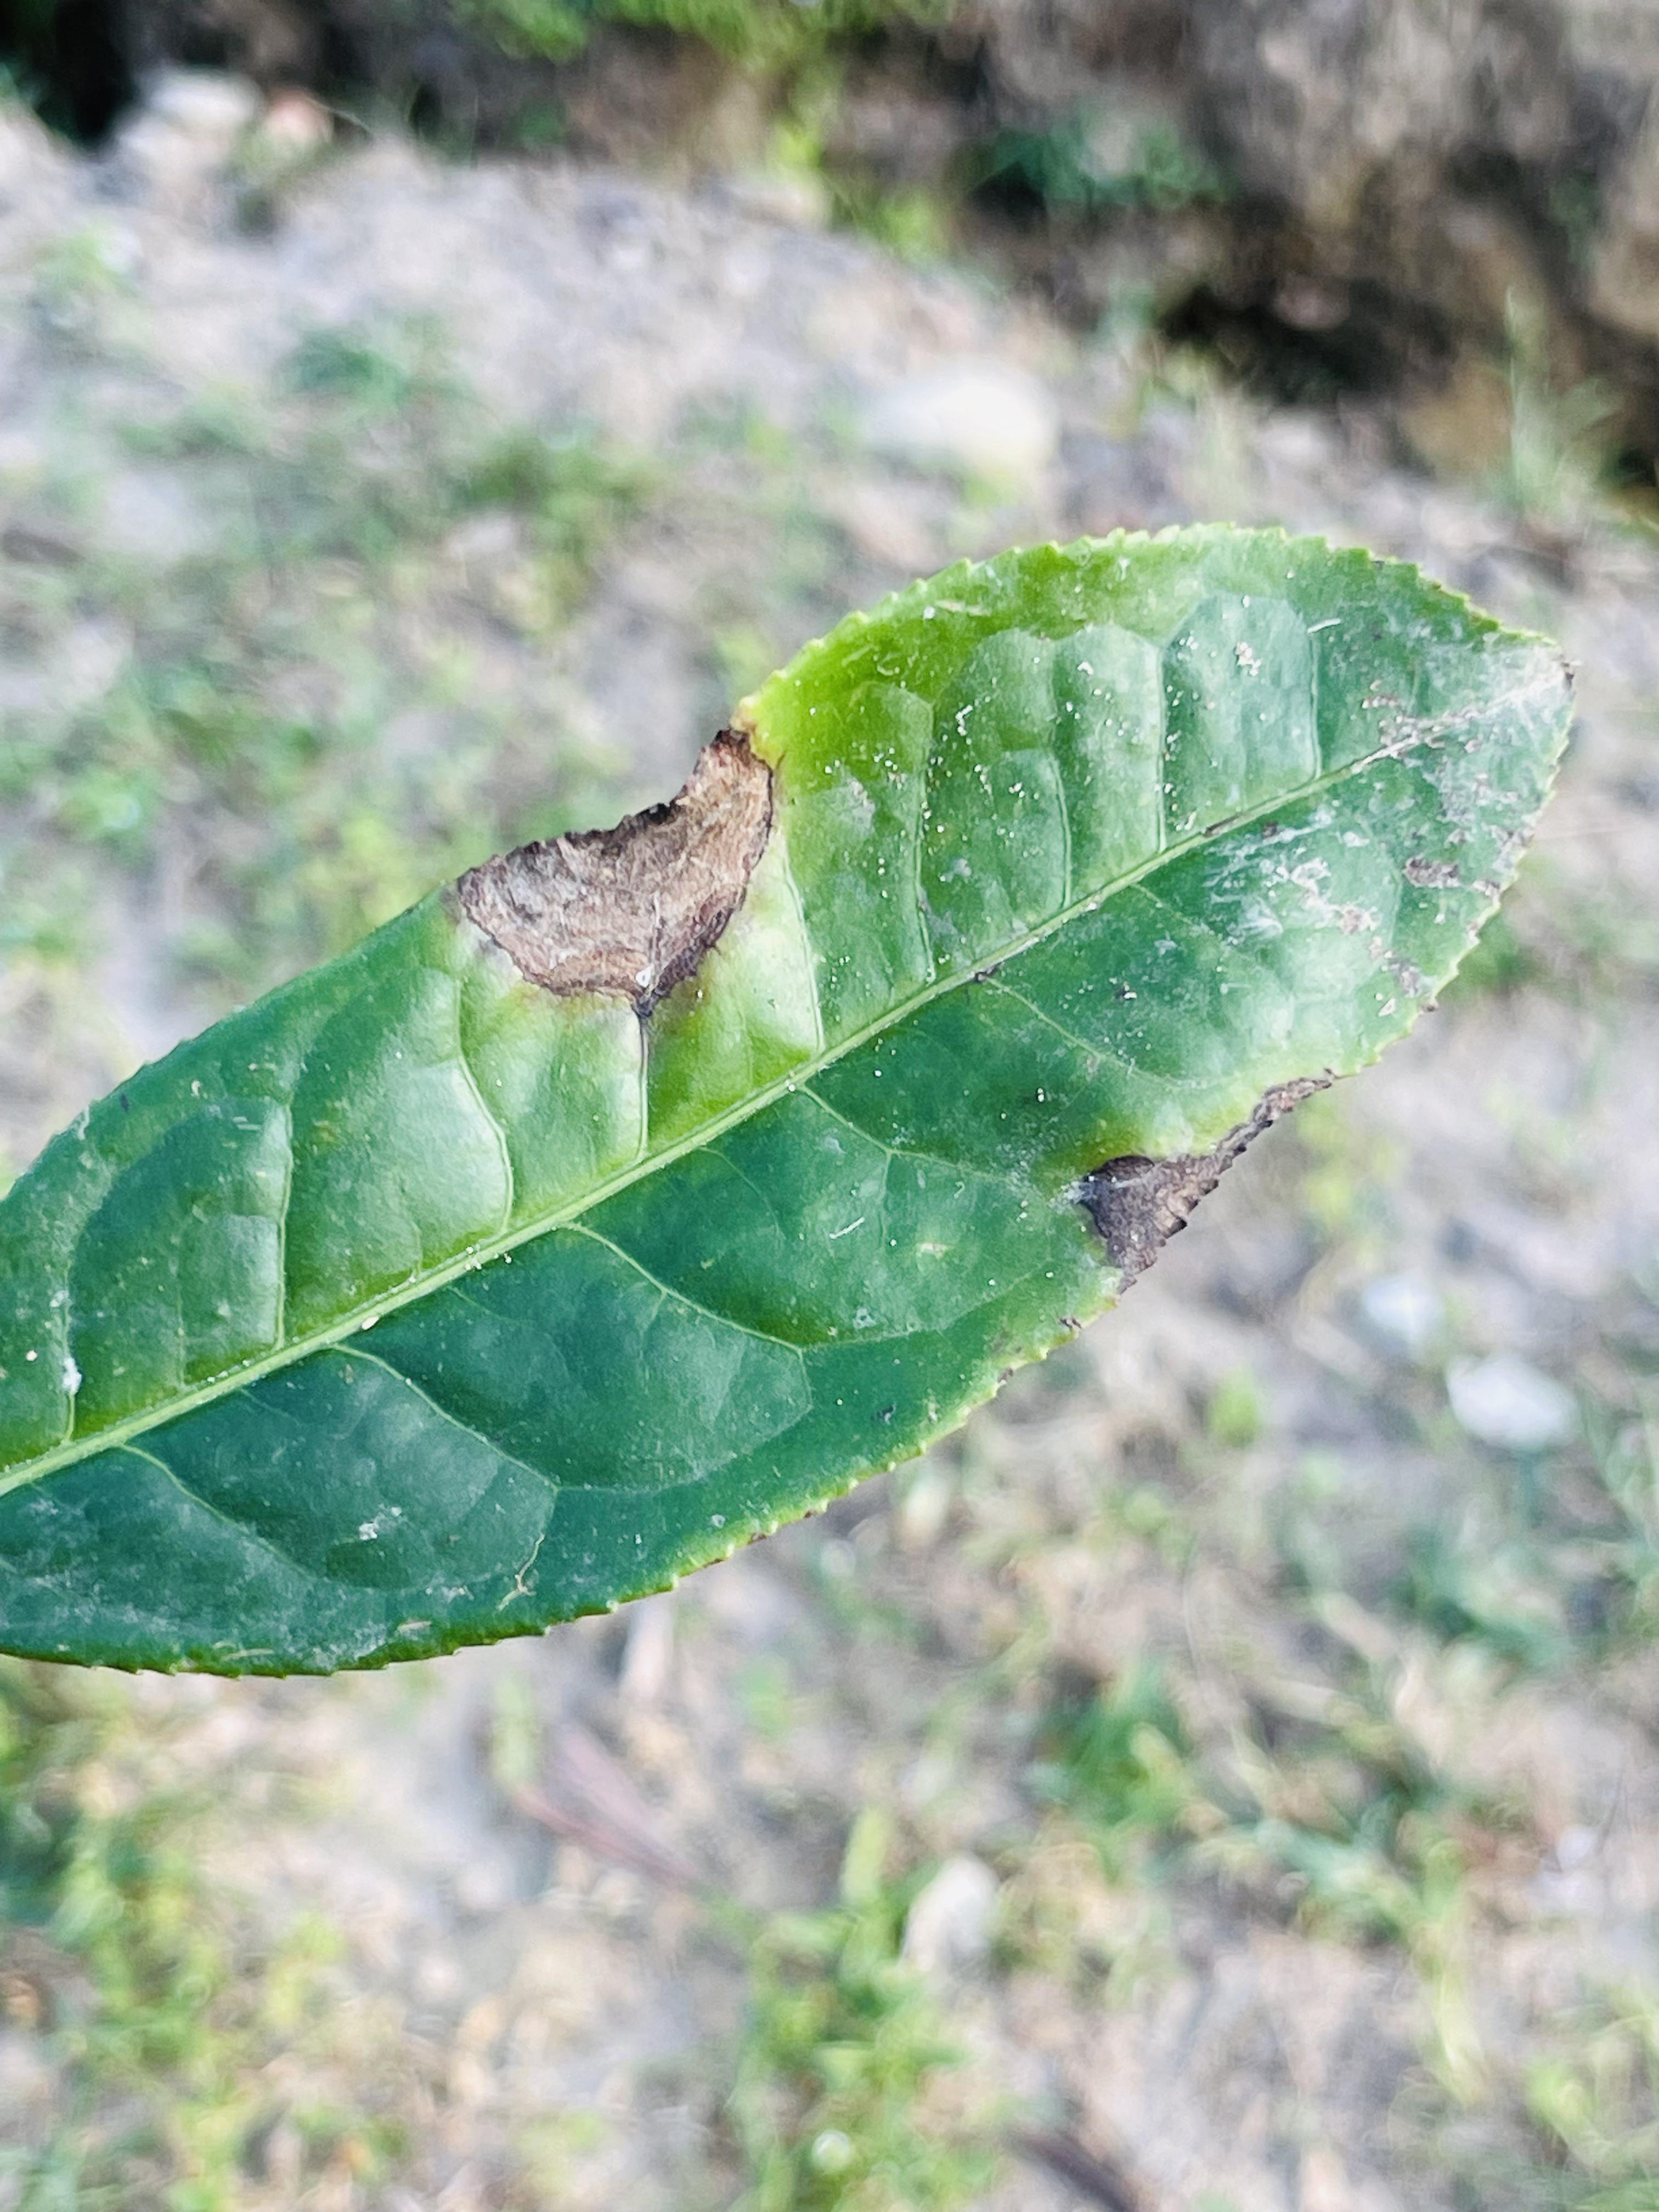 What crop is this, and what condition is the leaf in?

tea, blight
